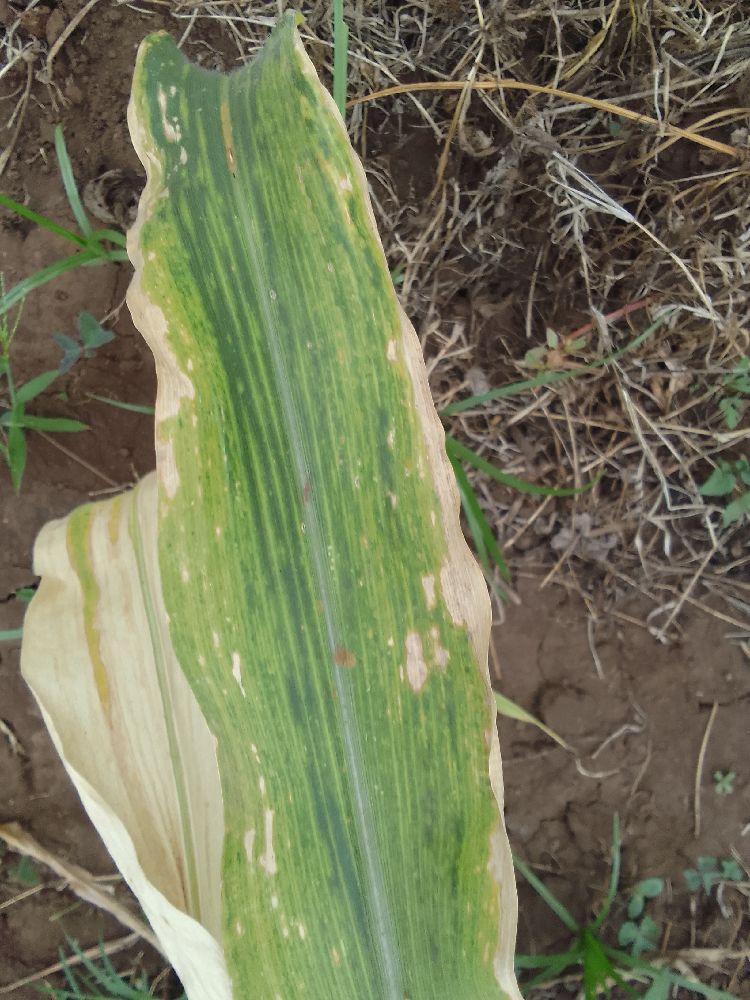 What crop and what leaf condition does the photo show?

maize, maize lethal necrosis
